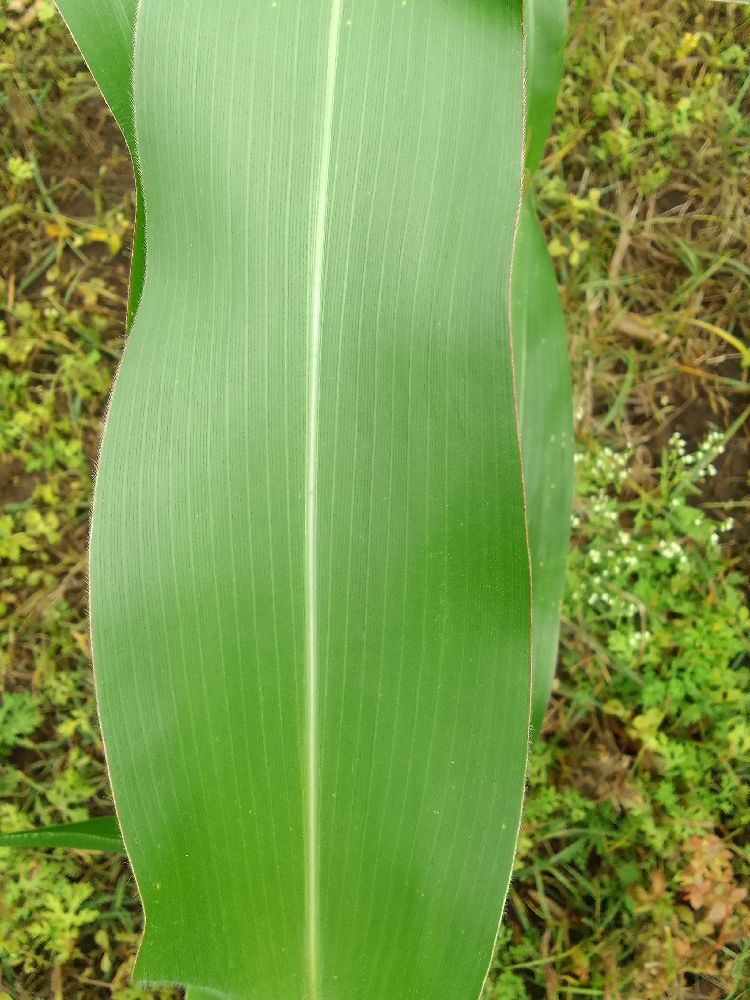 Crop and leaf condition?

maize, healthy
